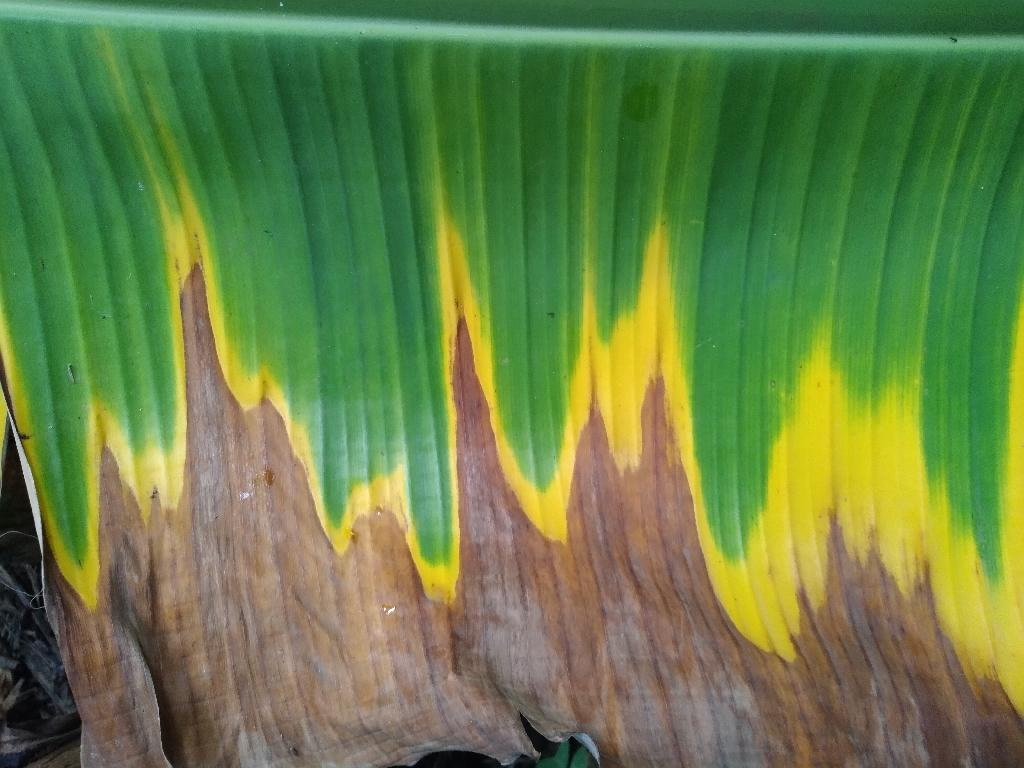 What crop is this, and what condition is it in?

banana, fusarium wilt race 1
